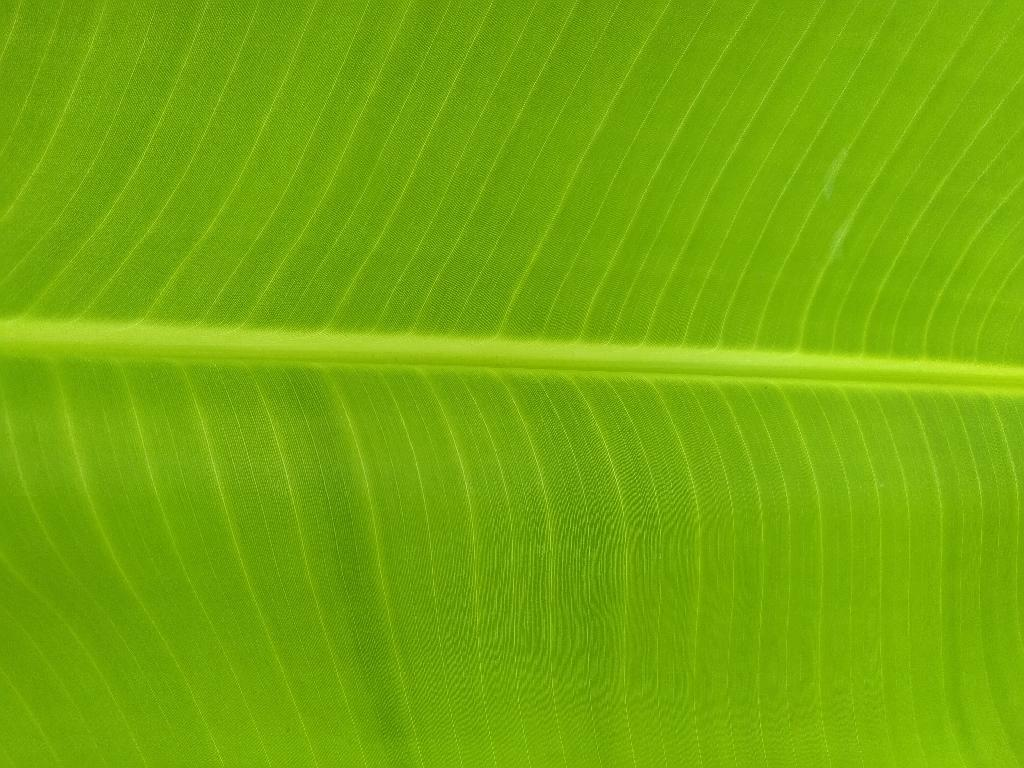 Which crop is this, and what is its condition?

banana, healthy
